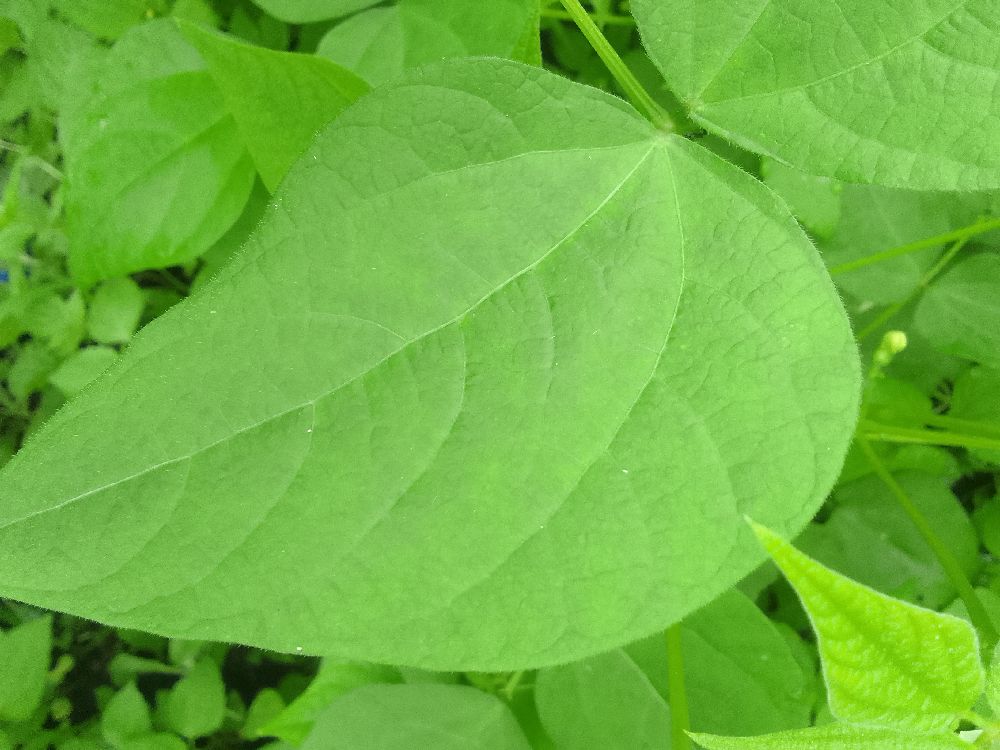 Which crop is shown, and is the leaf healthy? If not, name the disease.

common bean, healthy
